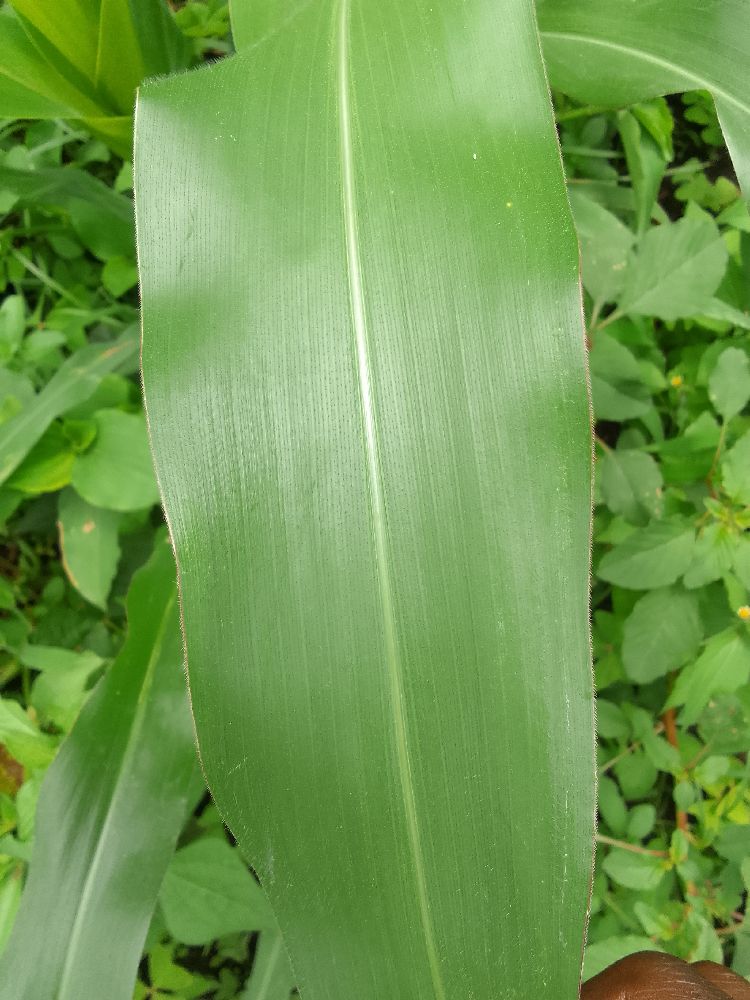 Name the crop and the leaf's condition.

maize, healthy
